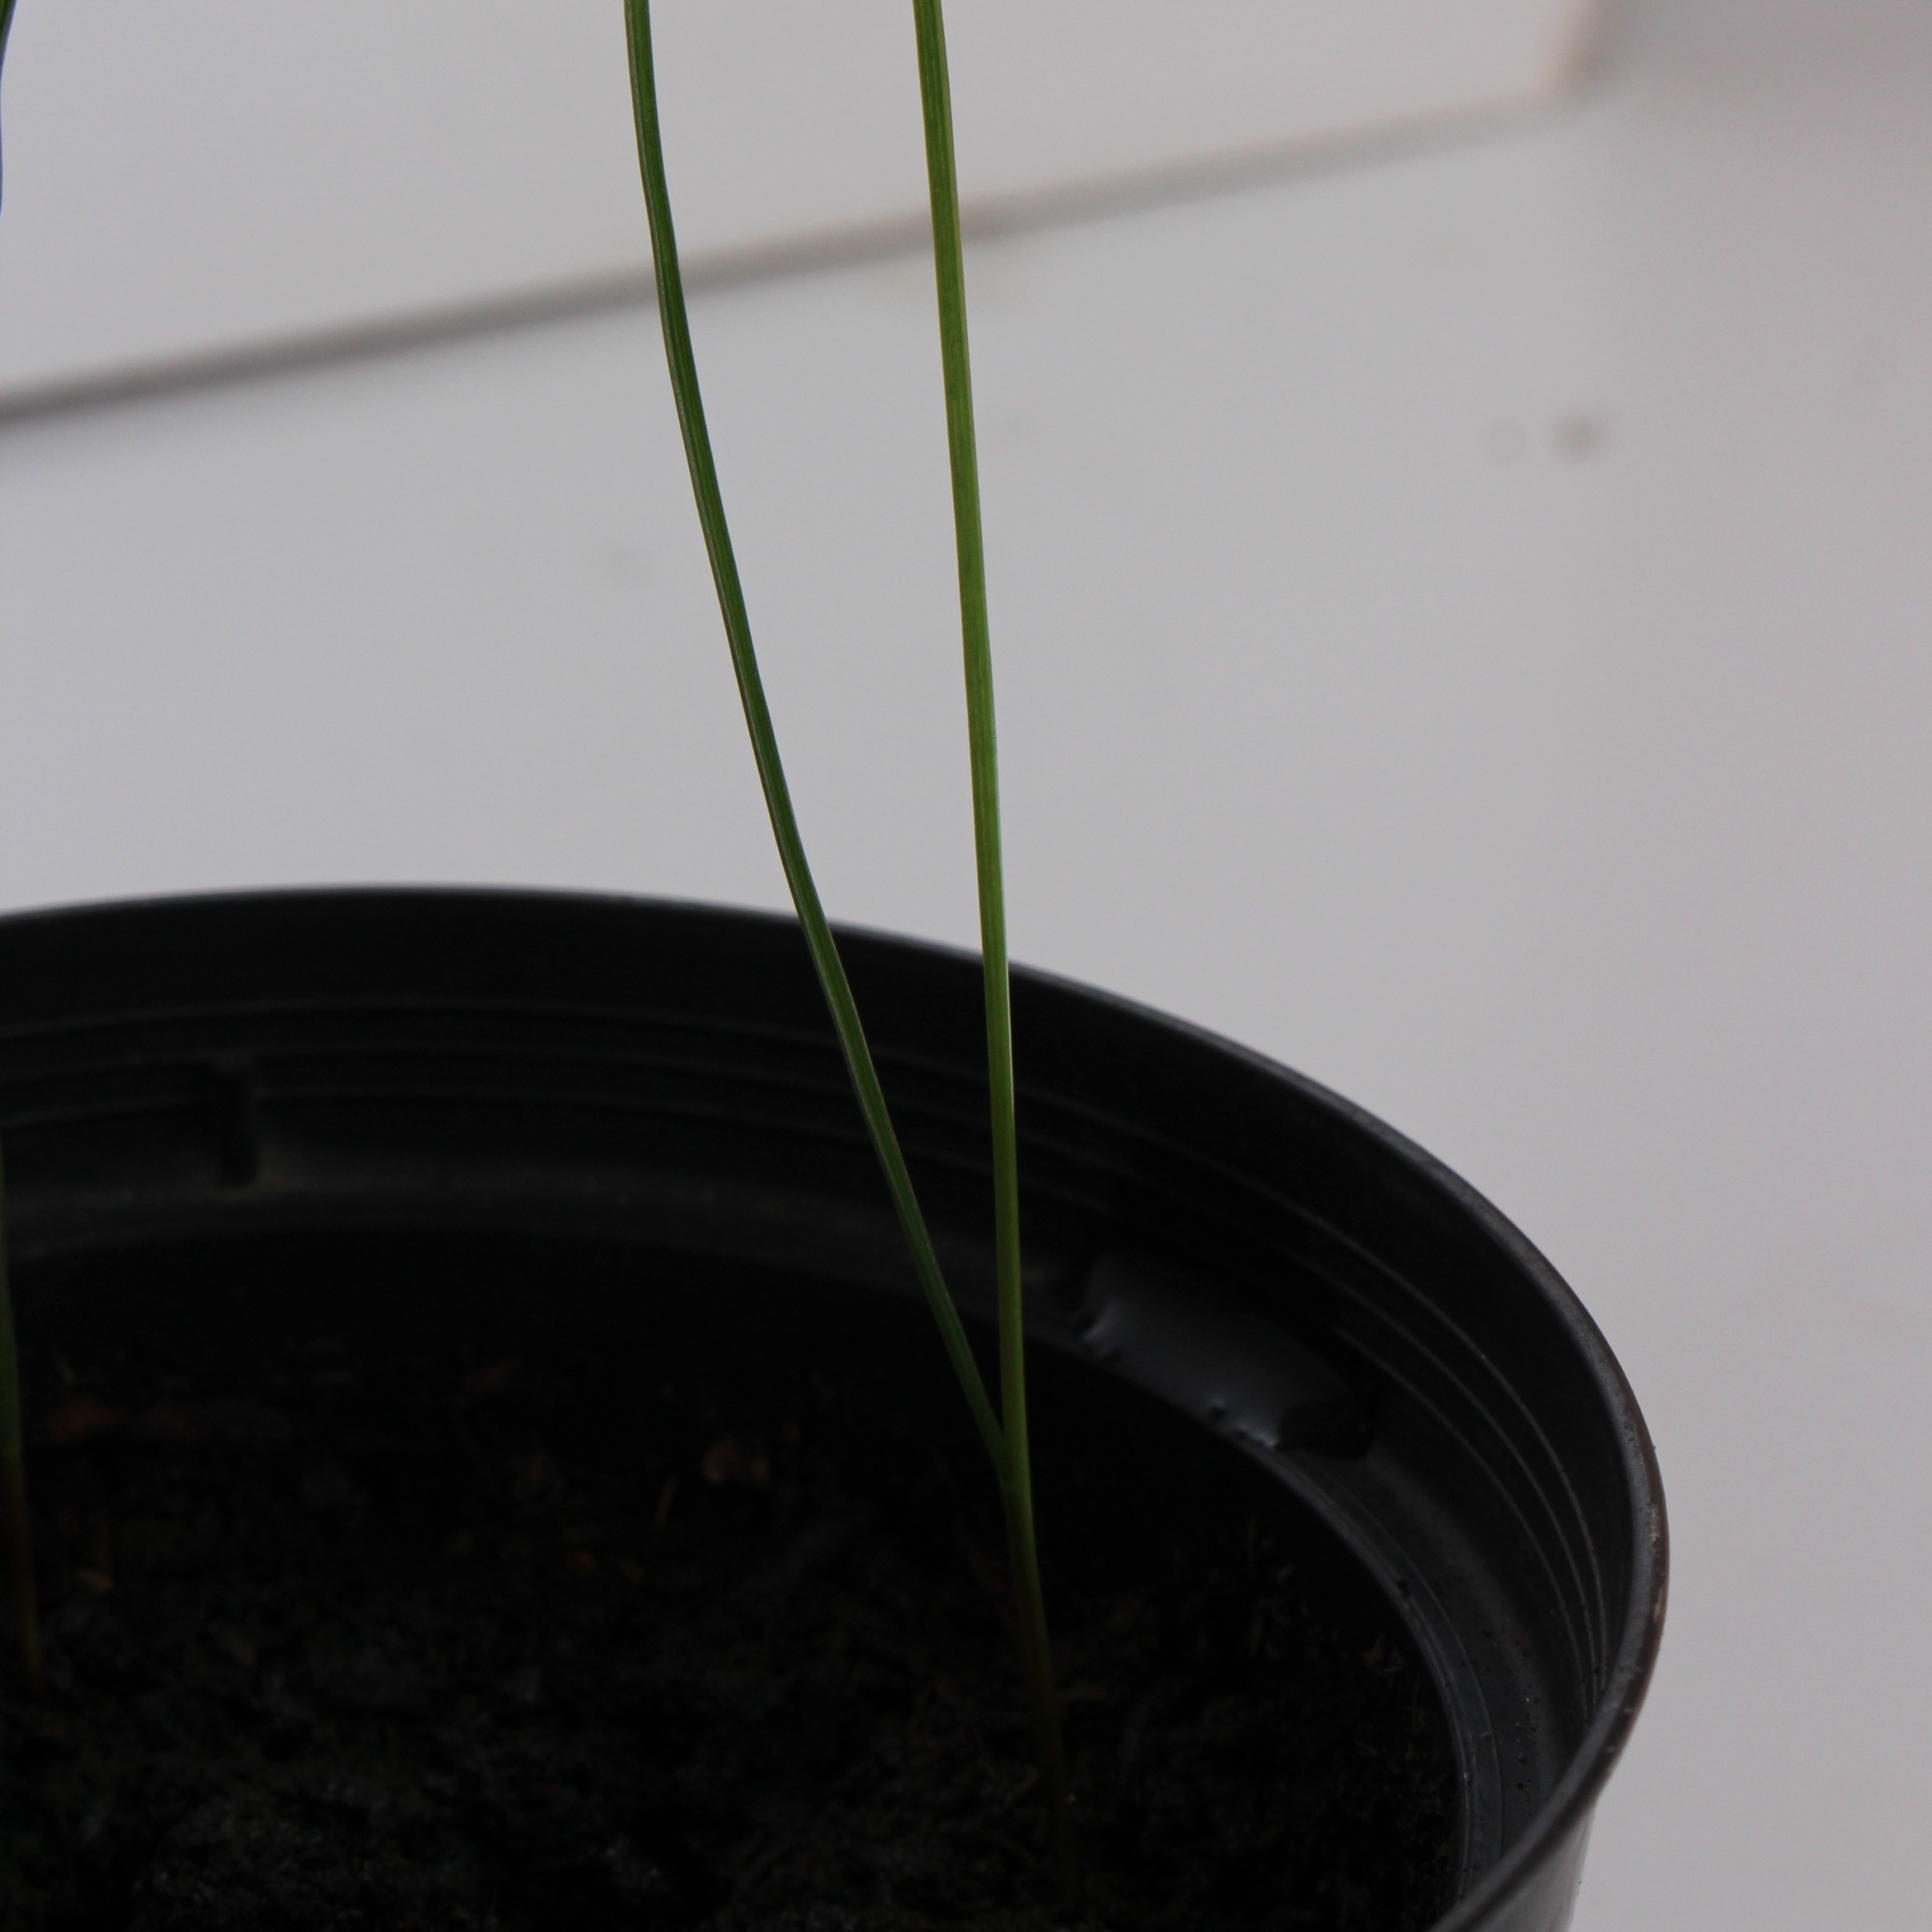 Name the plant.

Lolium multiflorum
